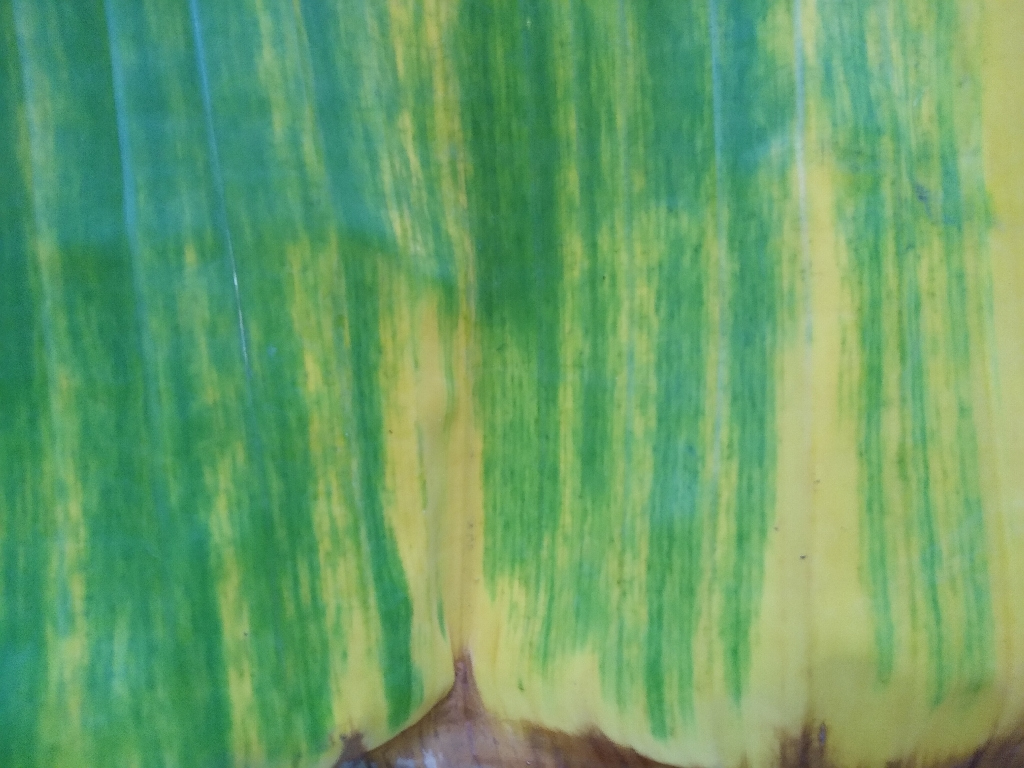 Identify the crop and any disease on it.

banana, fusarium wilt race 1
